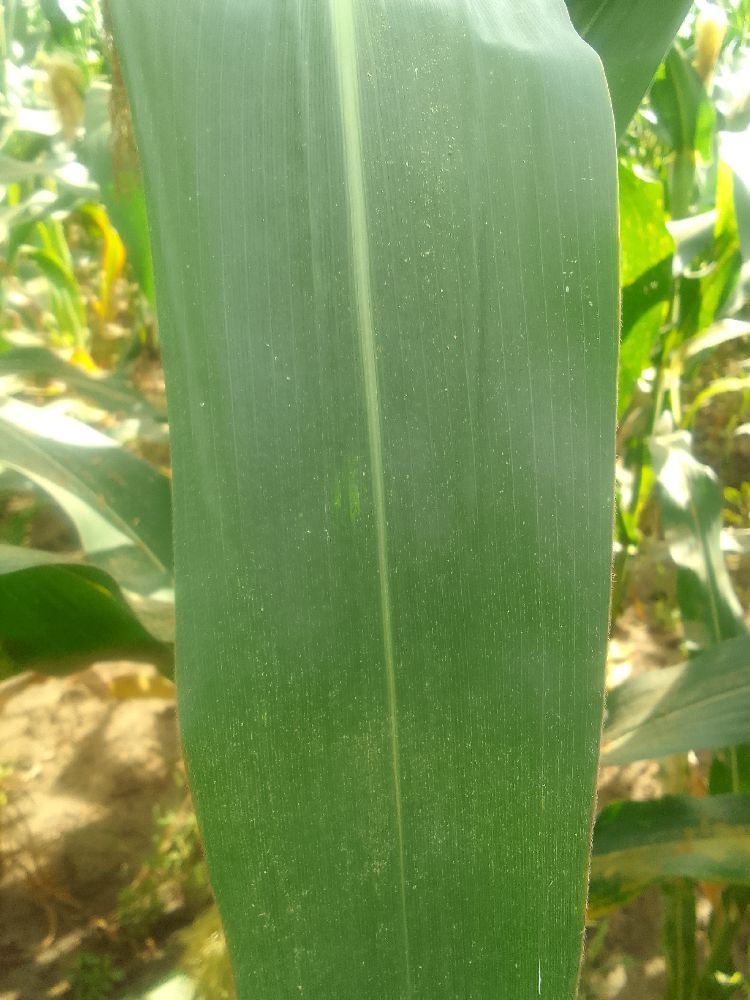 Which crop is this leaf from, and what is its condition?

maize, healthy
